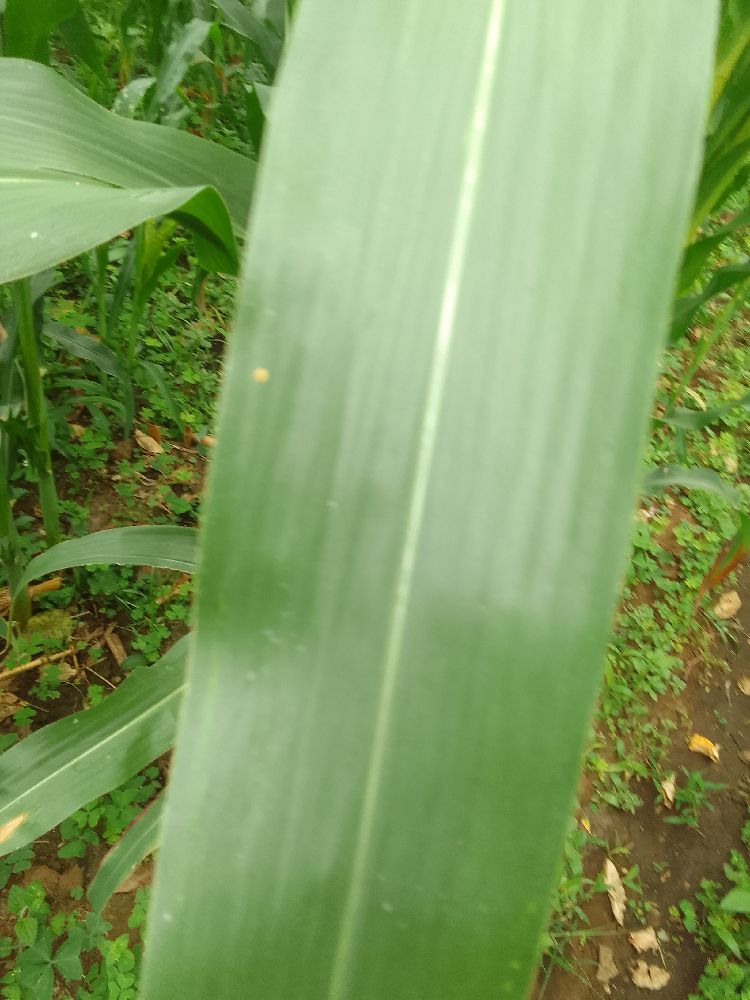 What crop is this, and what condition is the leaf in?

maize, healthy
